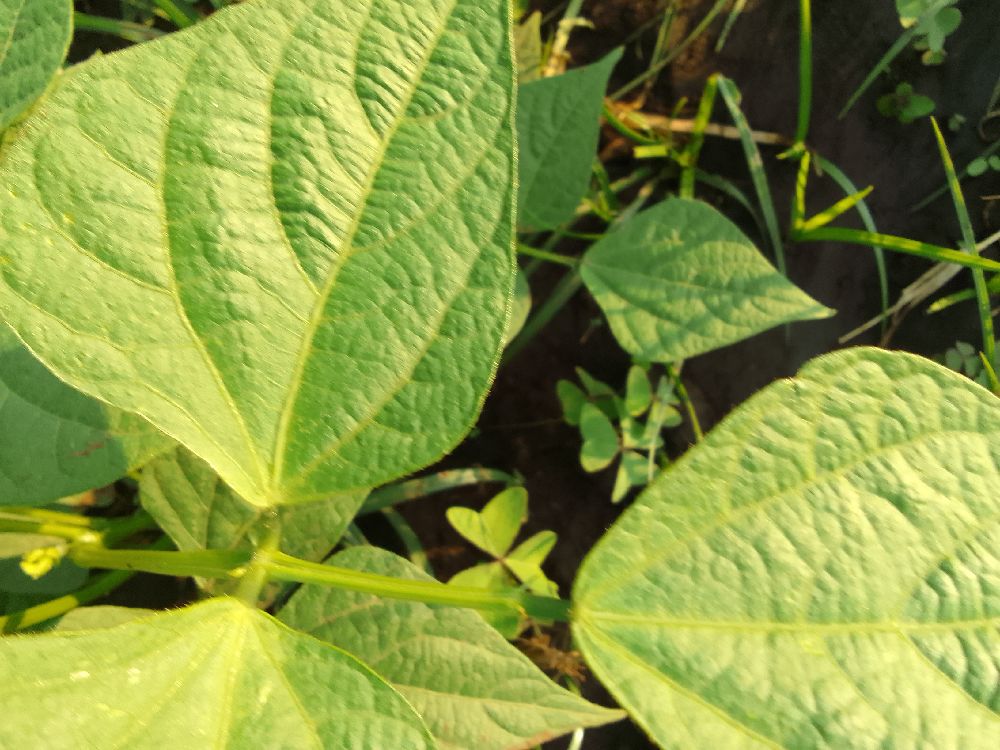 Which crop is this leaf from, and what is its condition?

common bean, healthy
